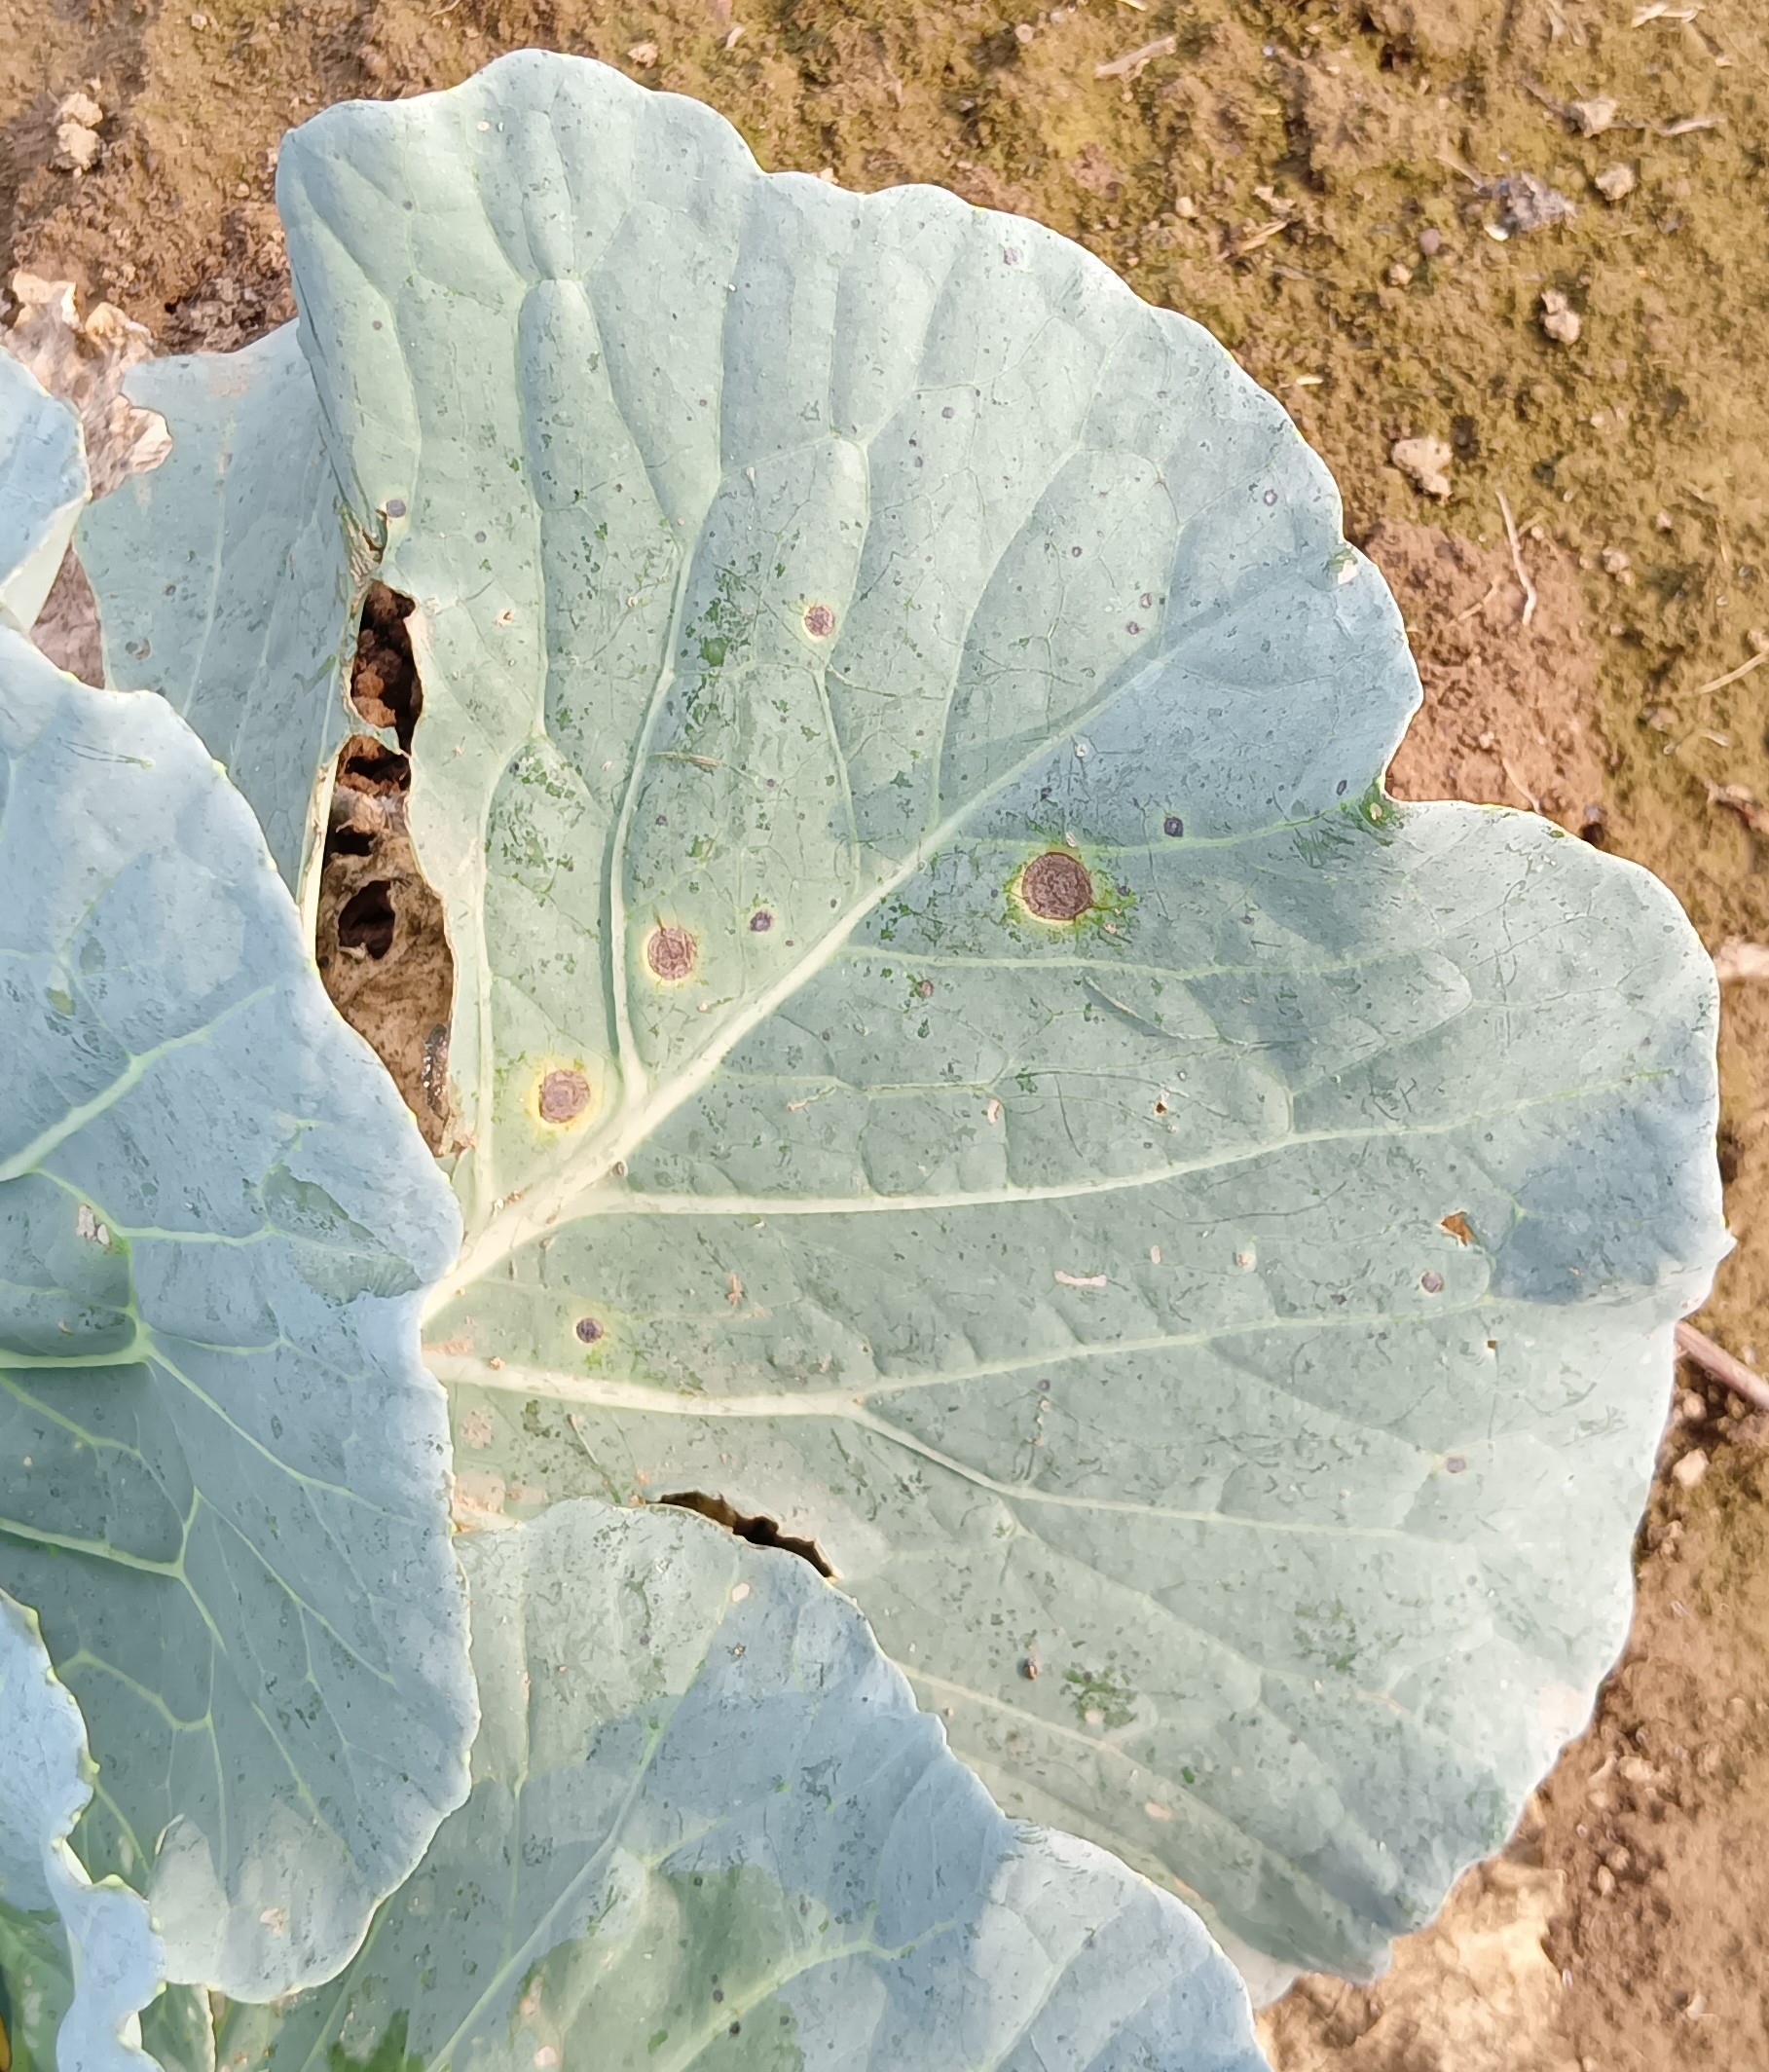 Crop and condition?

cabbage, alternaria
